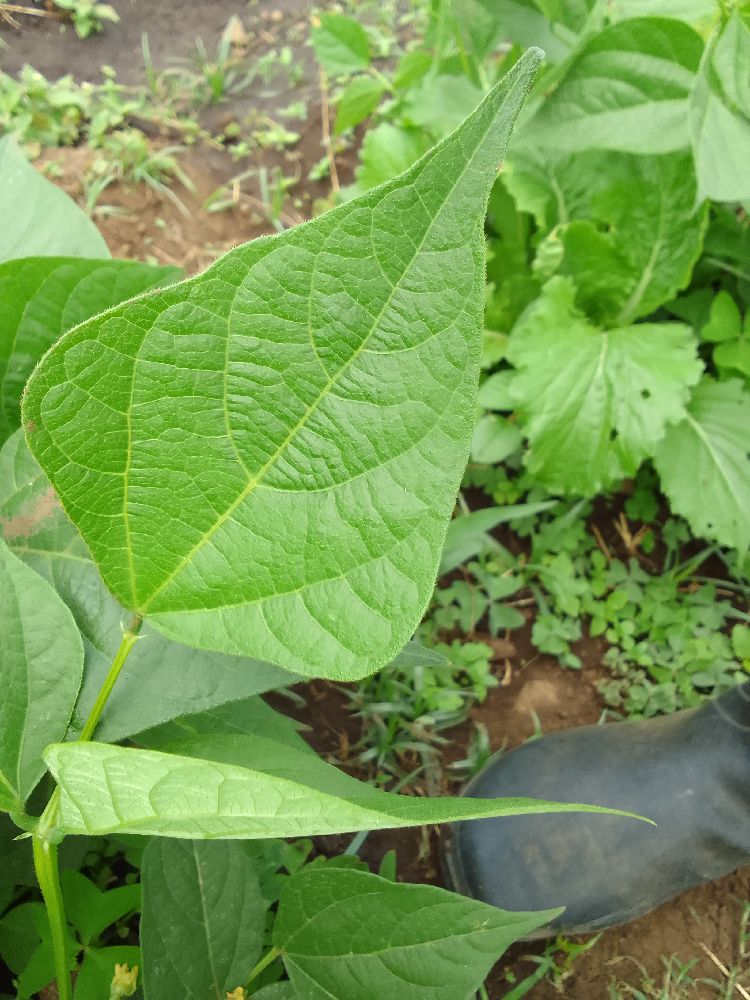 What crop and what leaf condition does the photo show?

common bean, healthy
